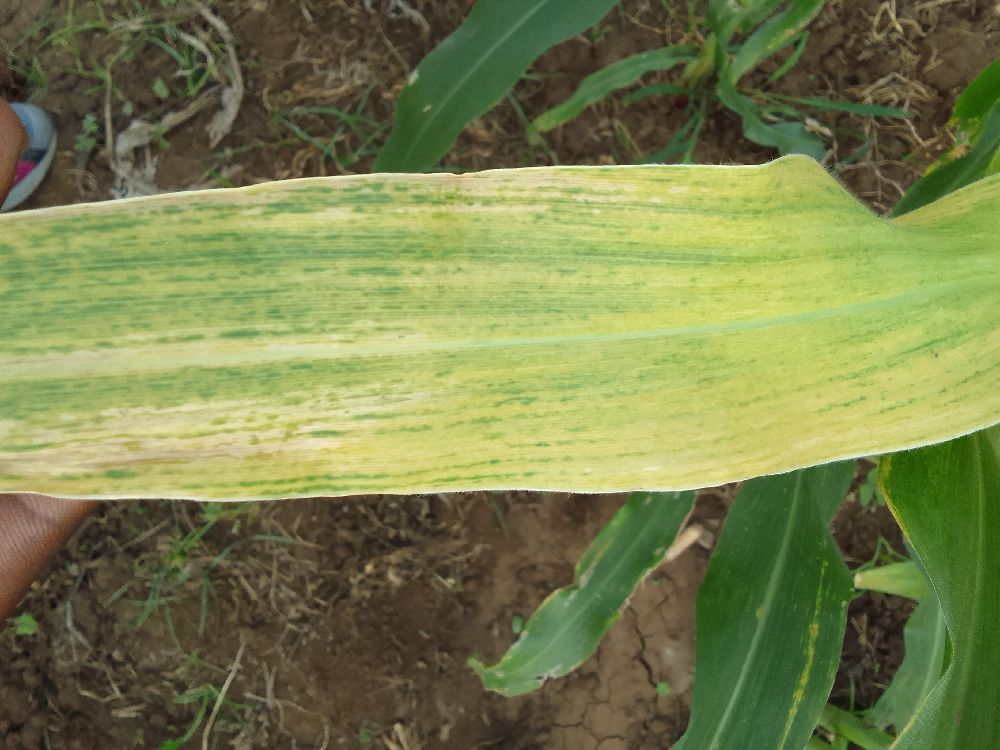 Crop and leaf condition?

maize, maize lethal necrosis
